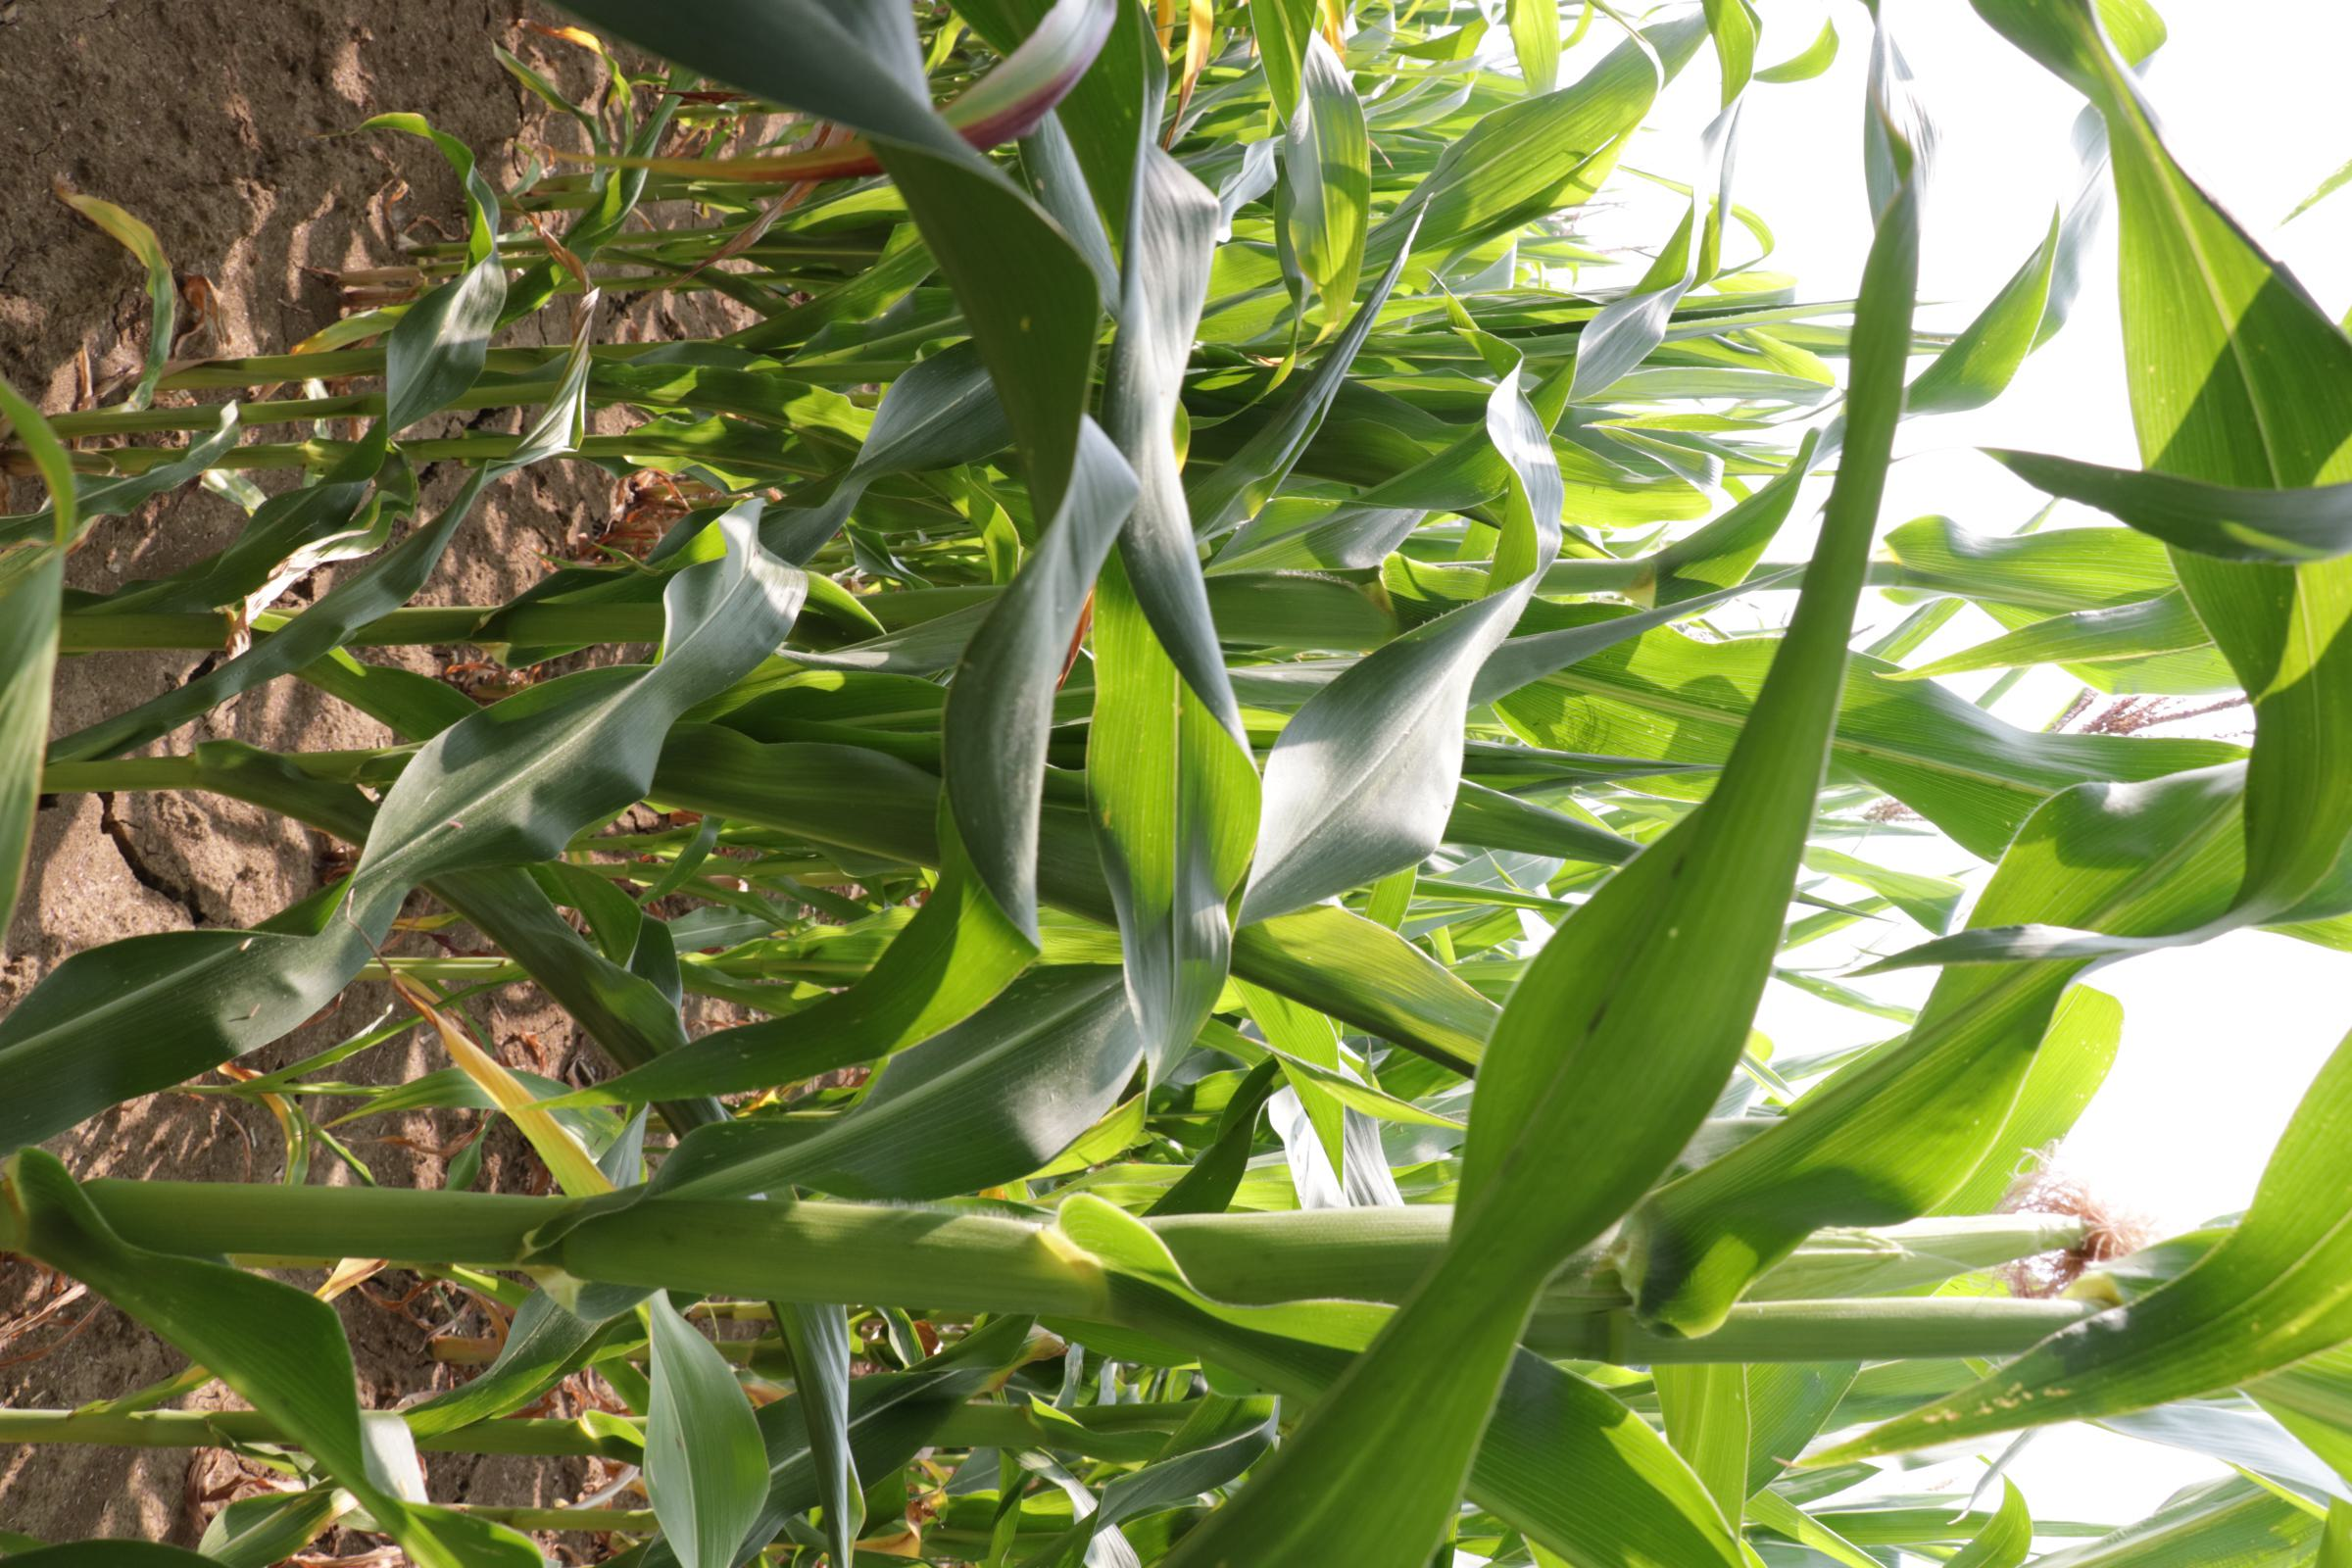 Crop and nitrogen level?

maize, reduced nitrogen fertilisation
